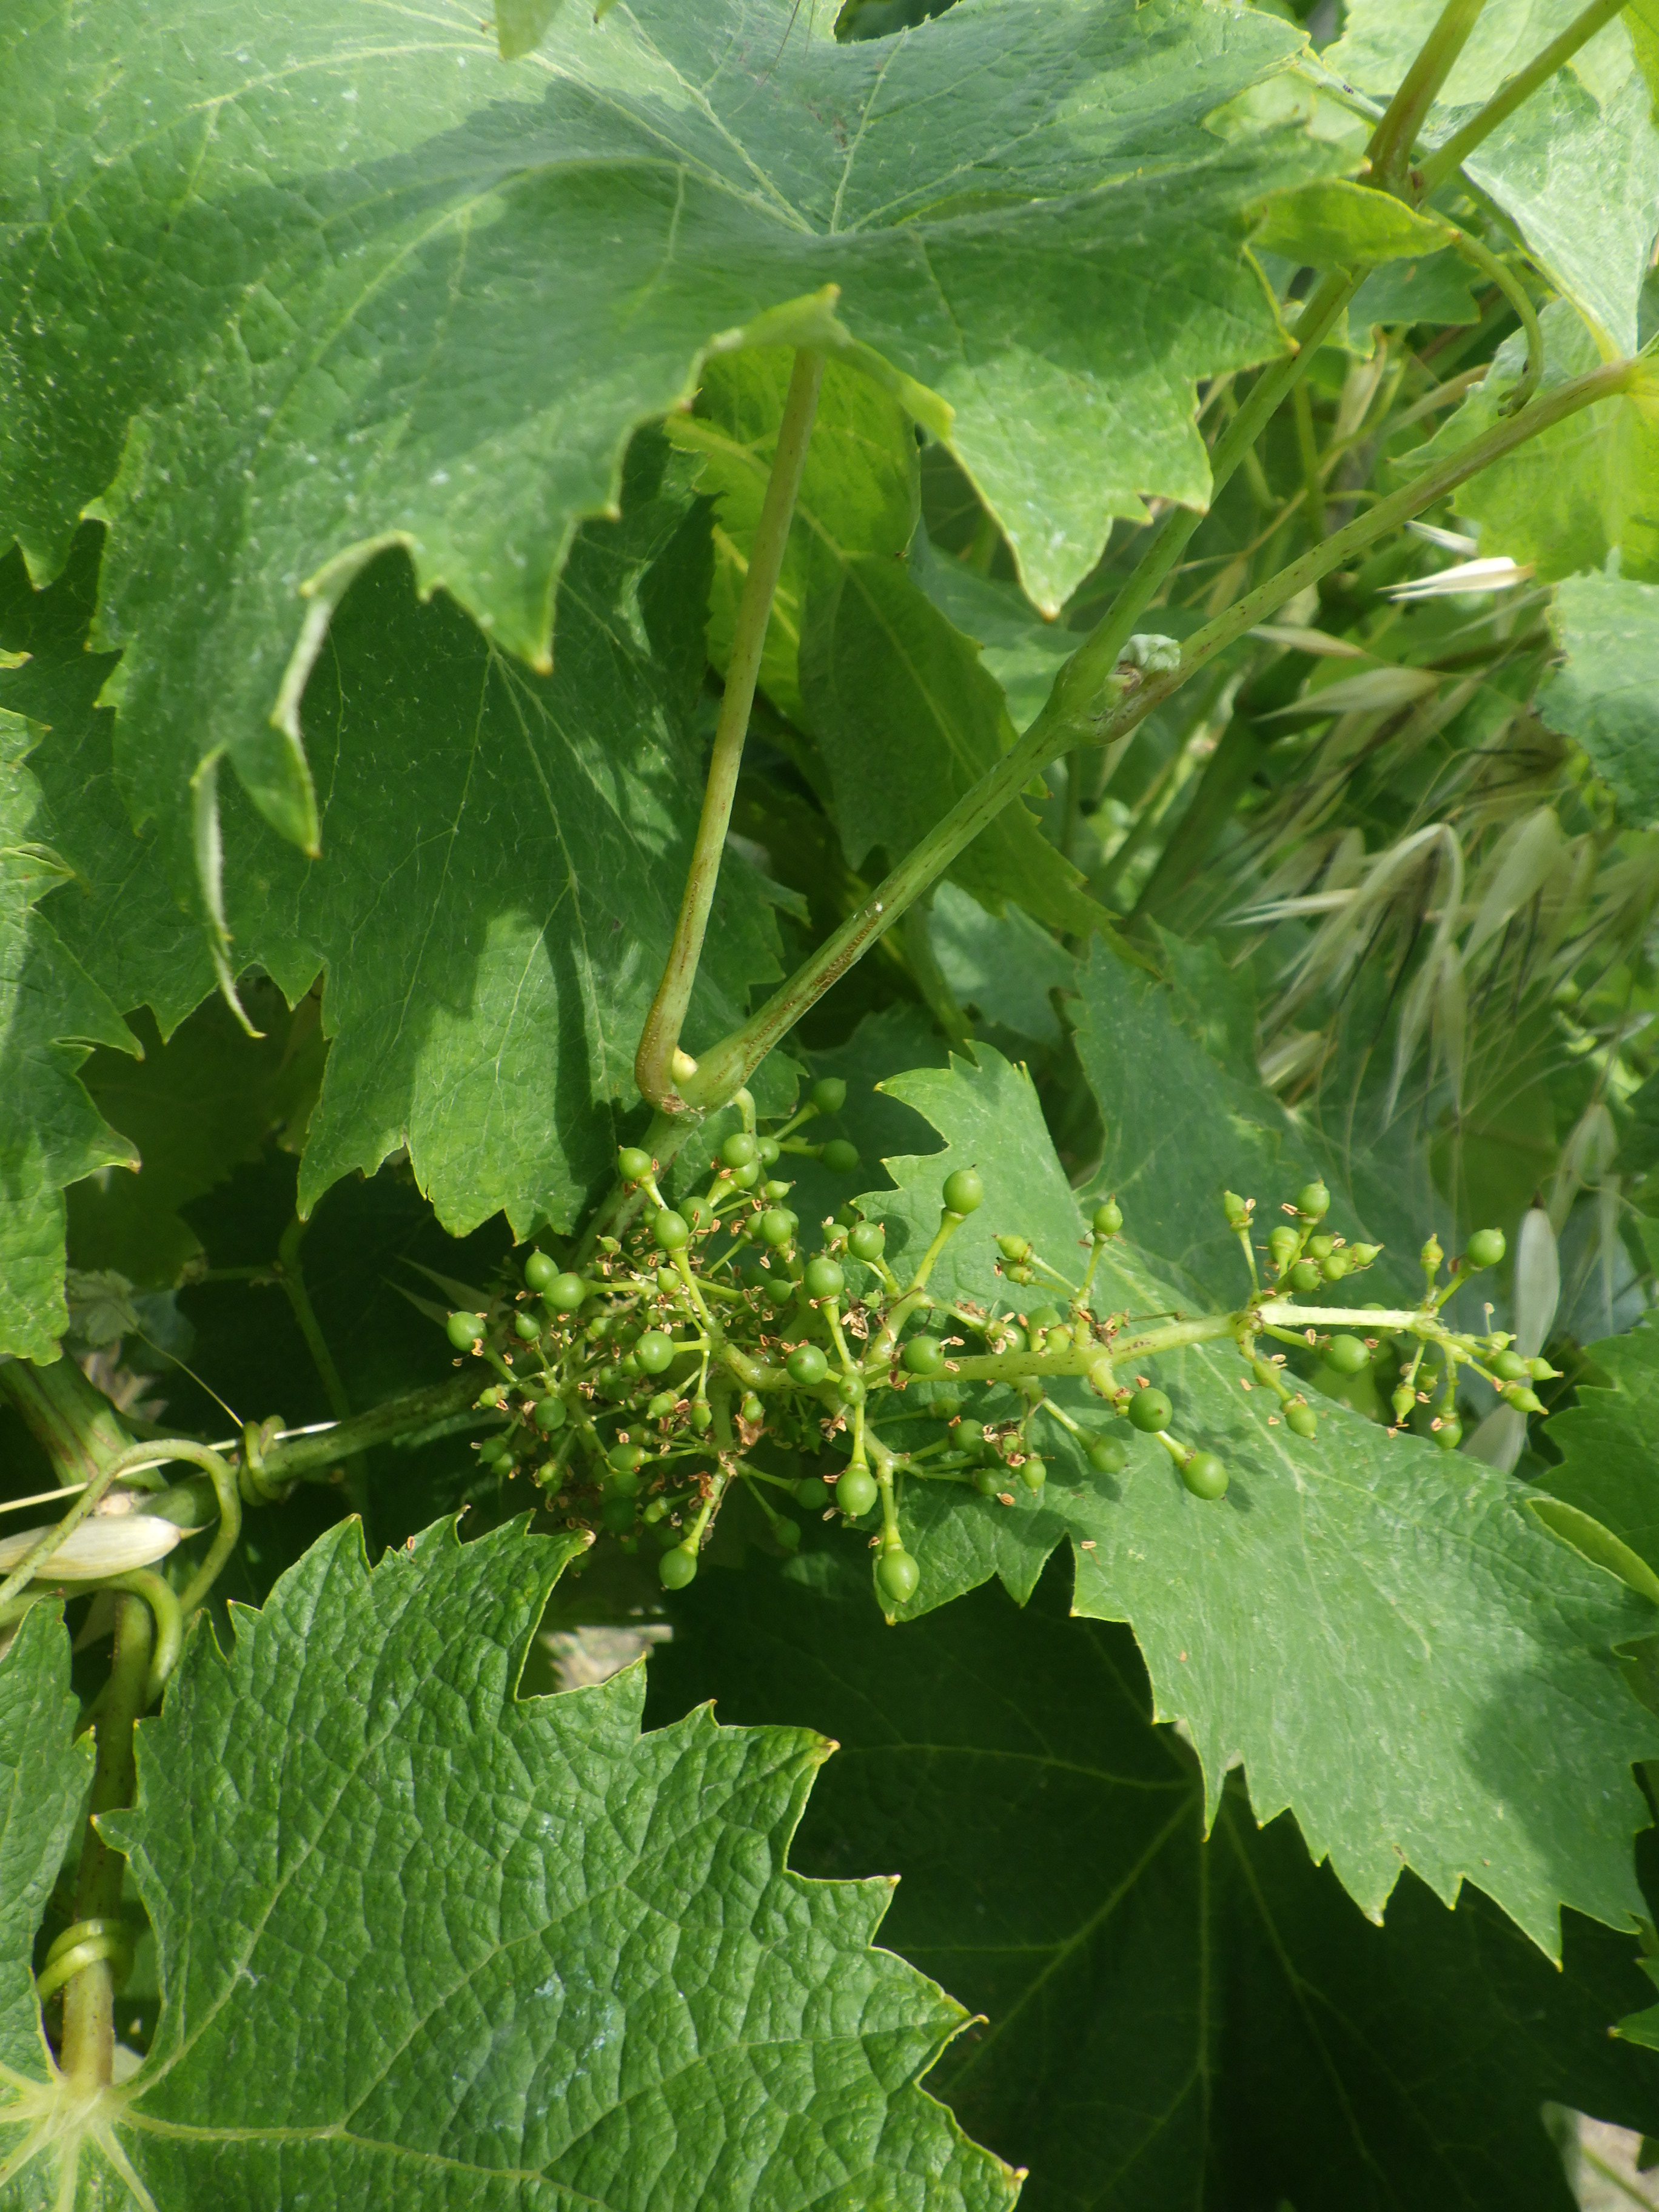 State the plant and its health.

grapevine, healthy
